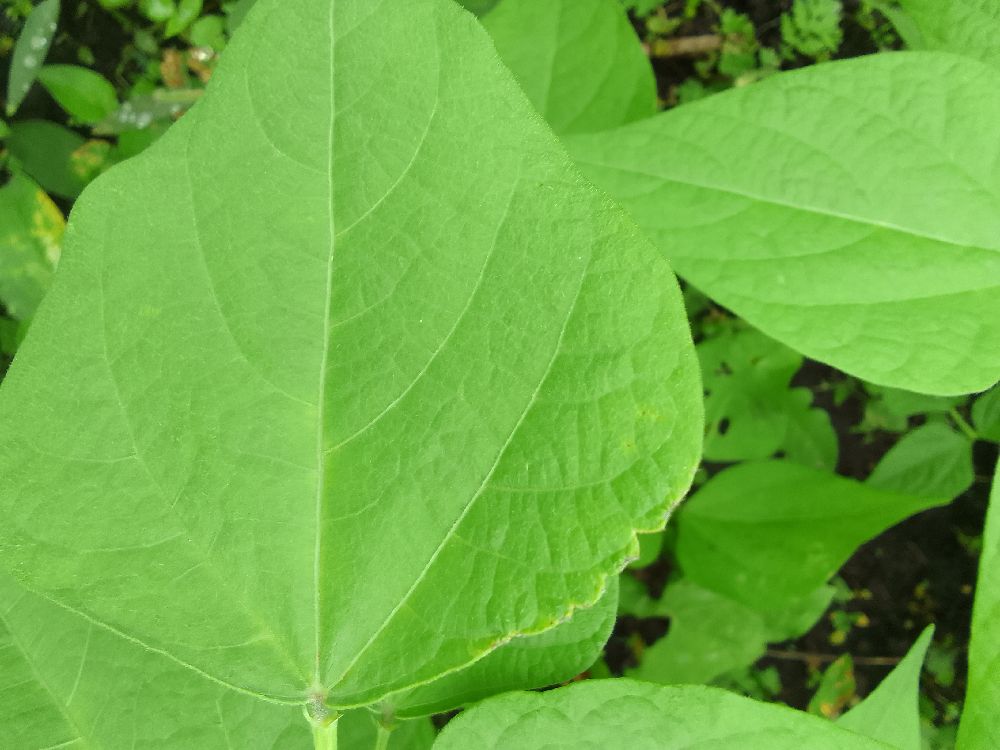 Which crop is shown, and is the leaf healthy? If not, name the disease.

common bean, healthy
